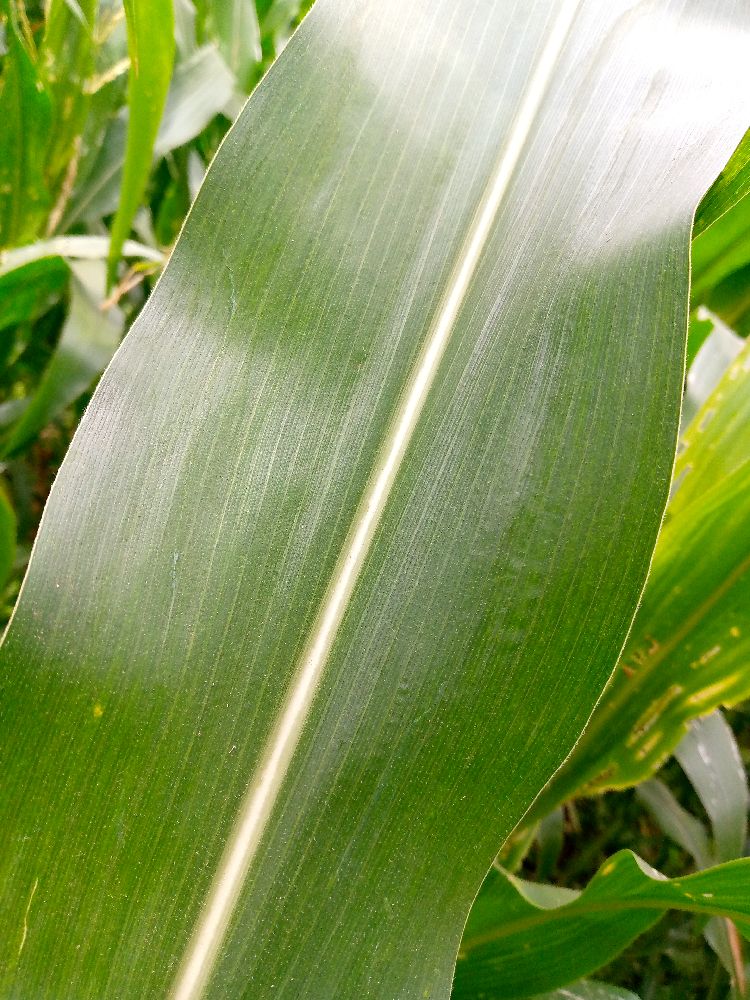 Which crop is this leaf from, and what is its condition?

maize, healthy
